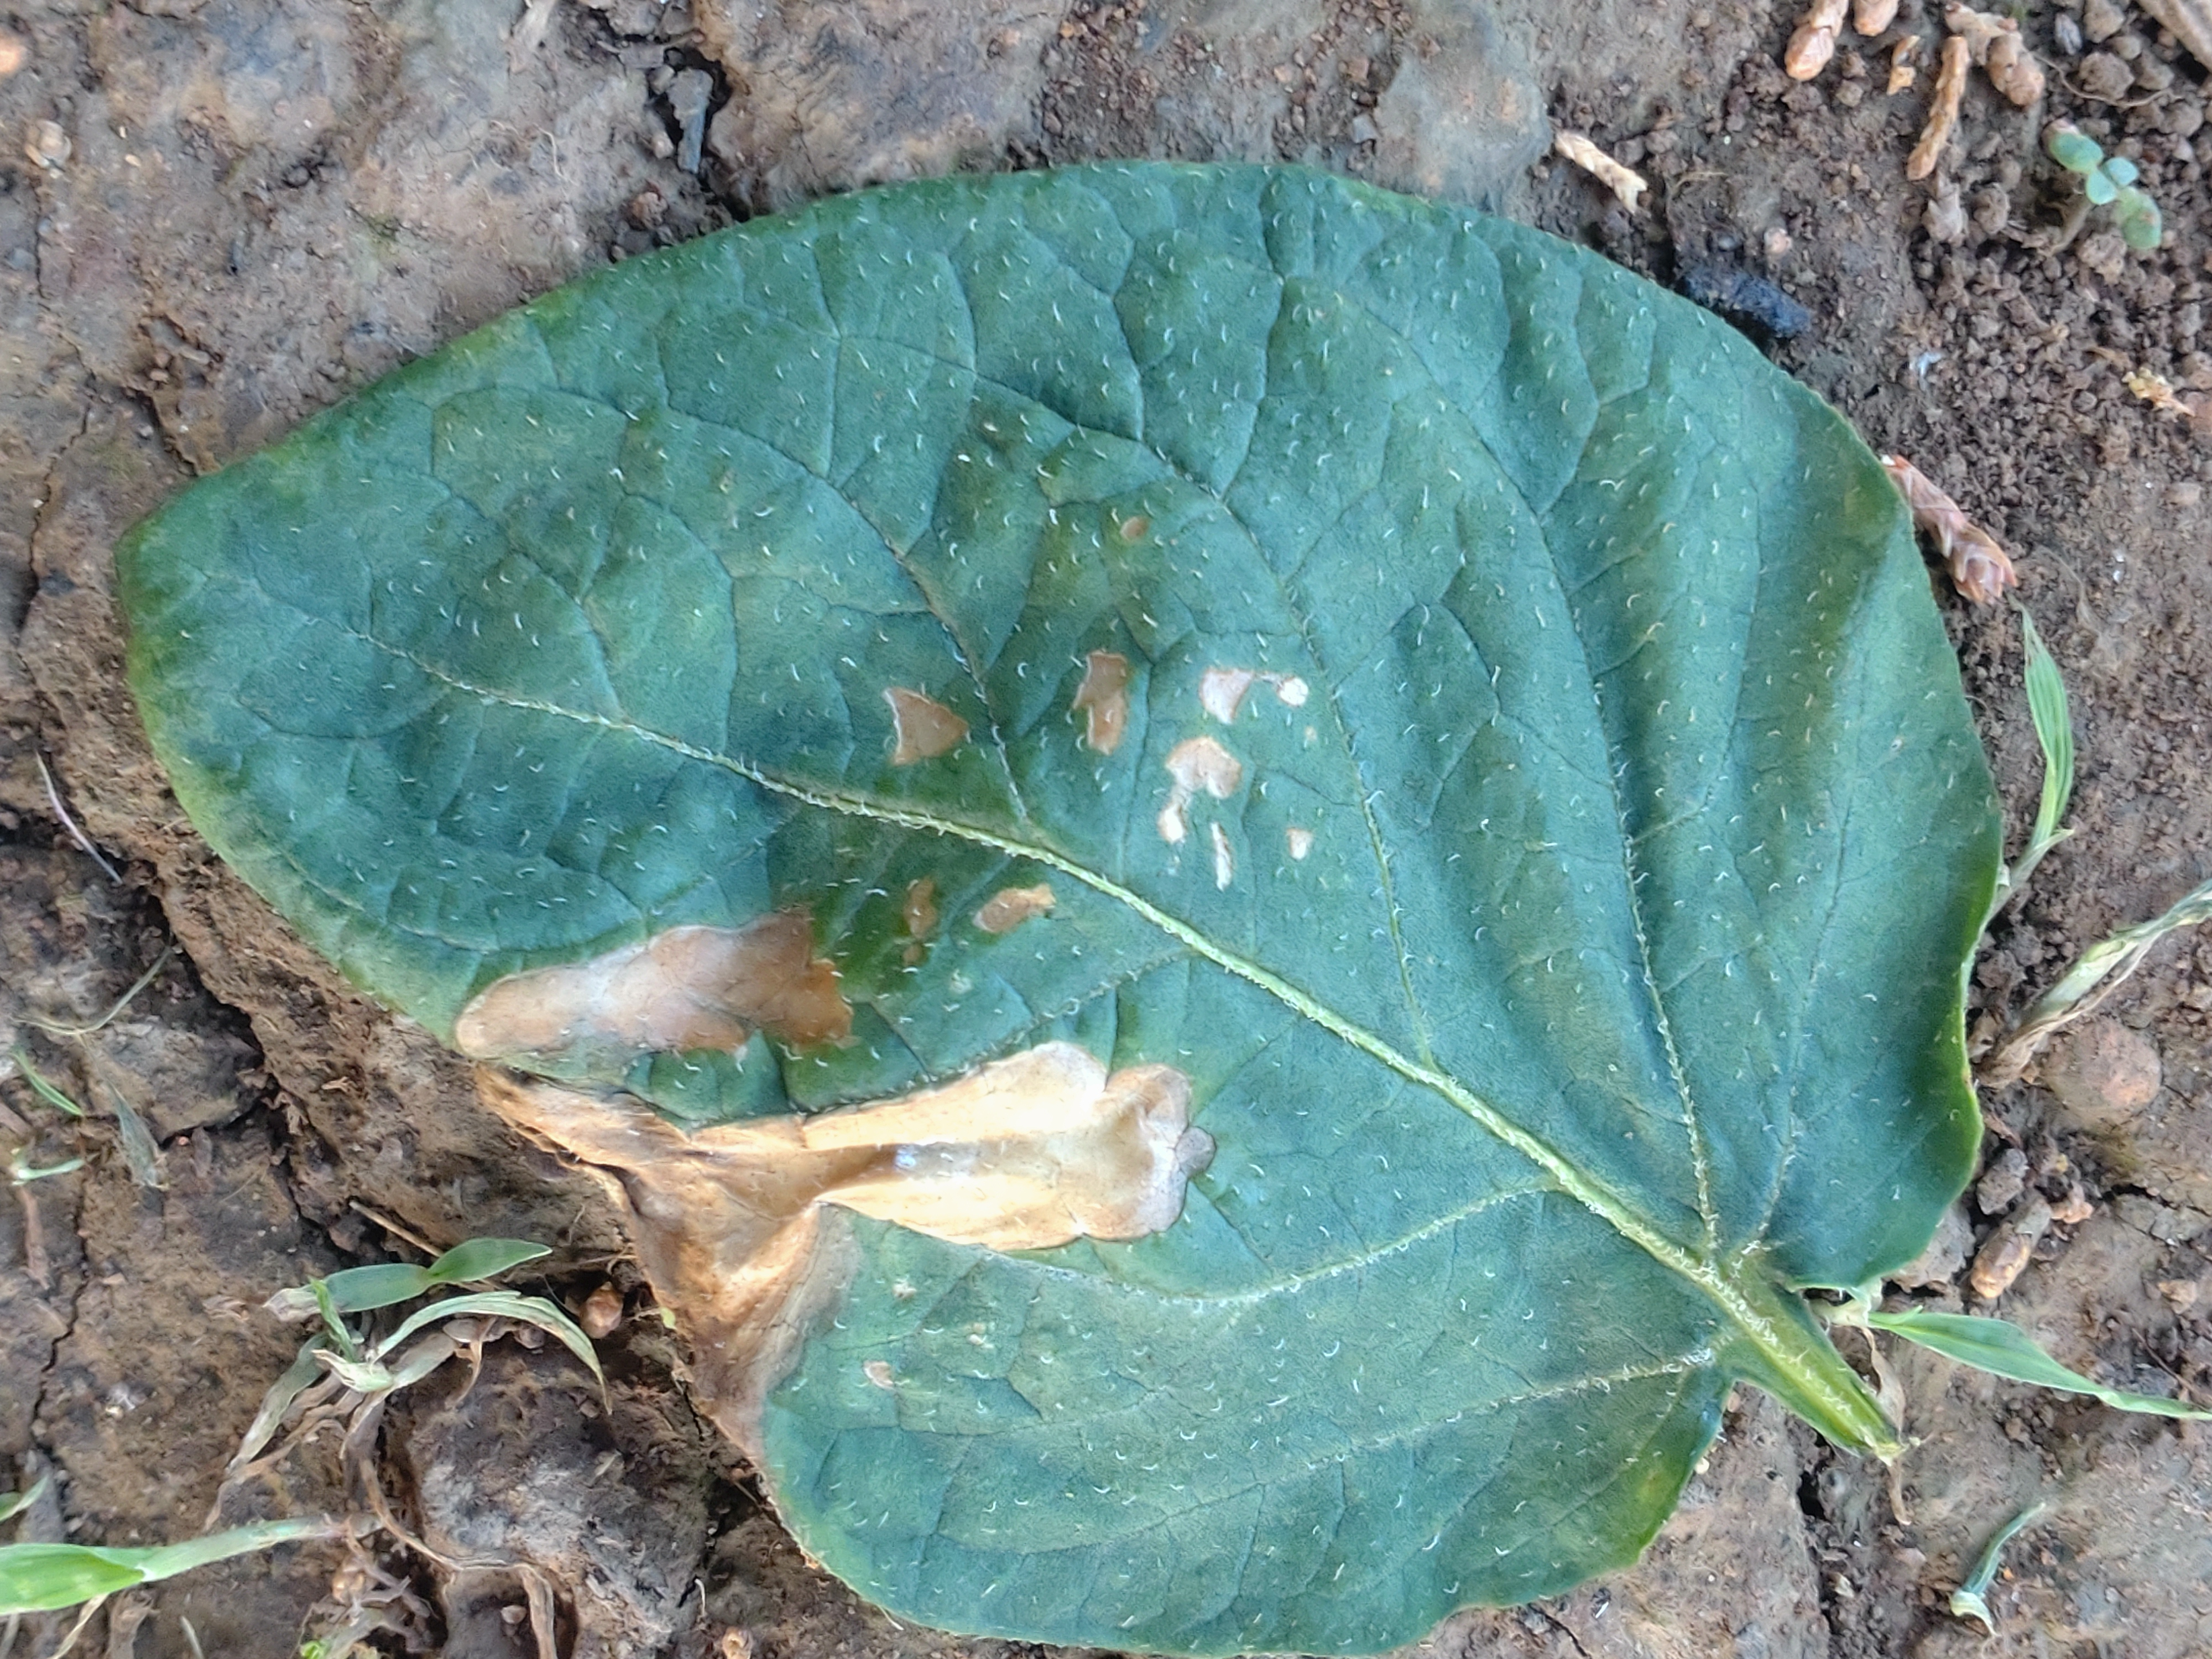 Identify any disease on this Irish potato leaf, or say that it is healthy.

early blight
